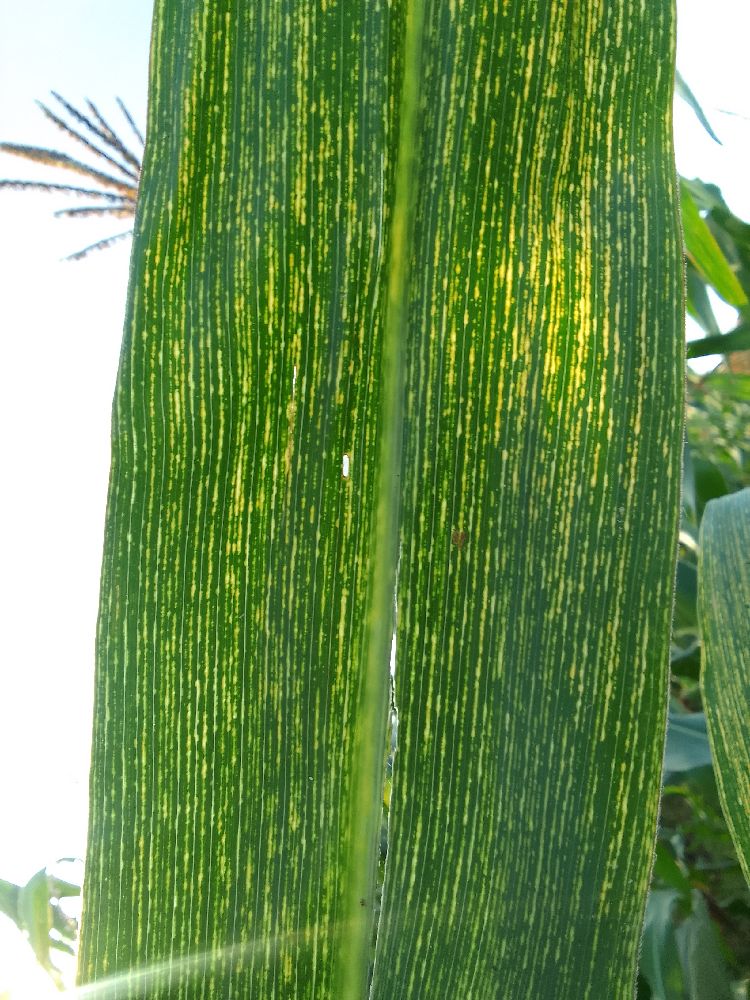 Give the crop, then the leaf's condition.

maize, maize streak virus
